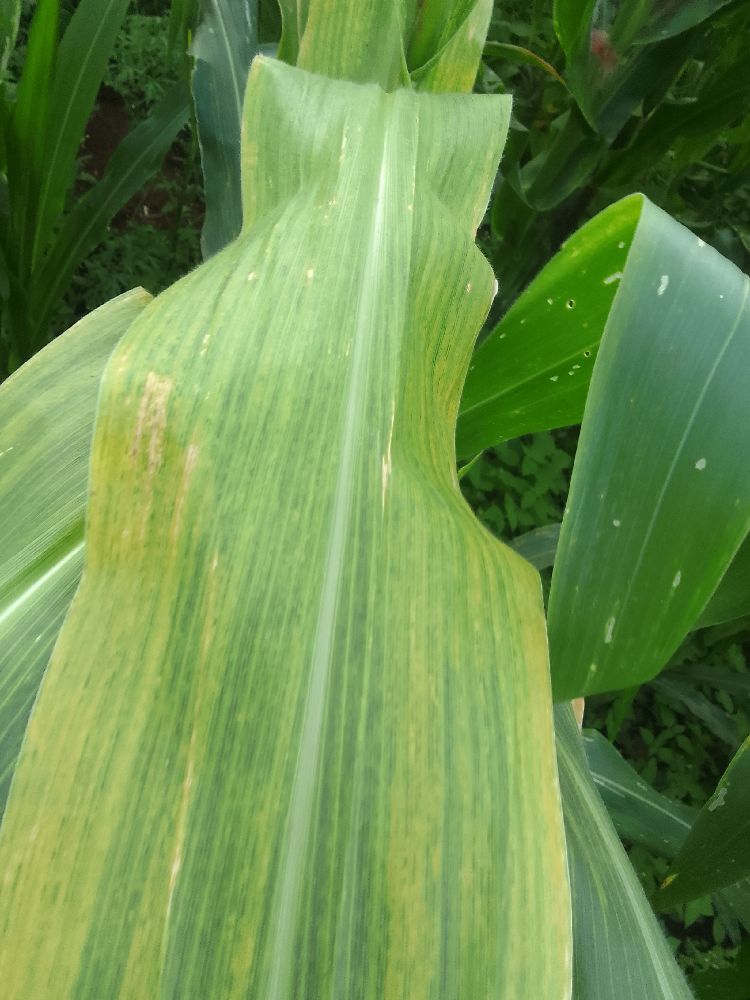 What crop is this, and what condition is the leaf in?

maize, maize lethal necrosis
